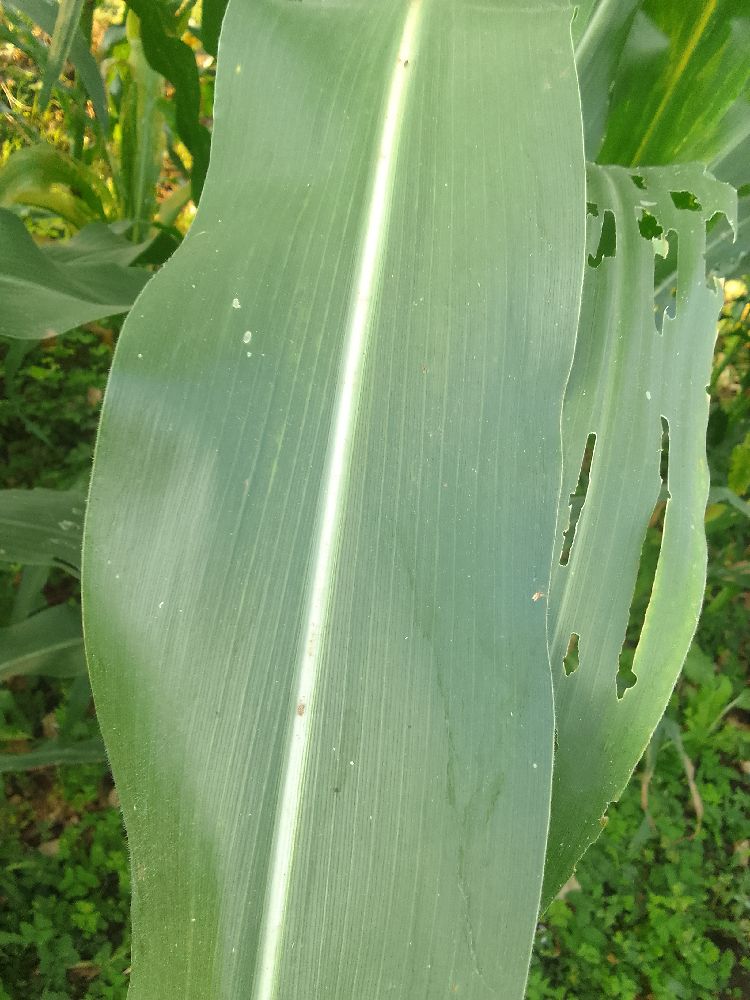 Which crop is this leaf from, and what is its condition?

maize, healthy
